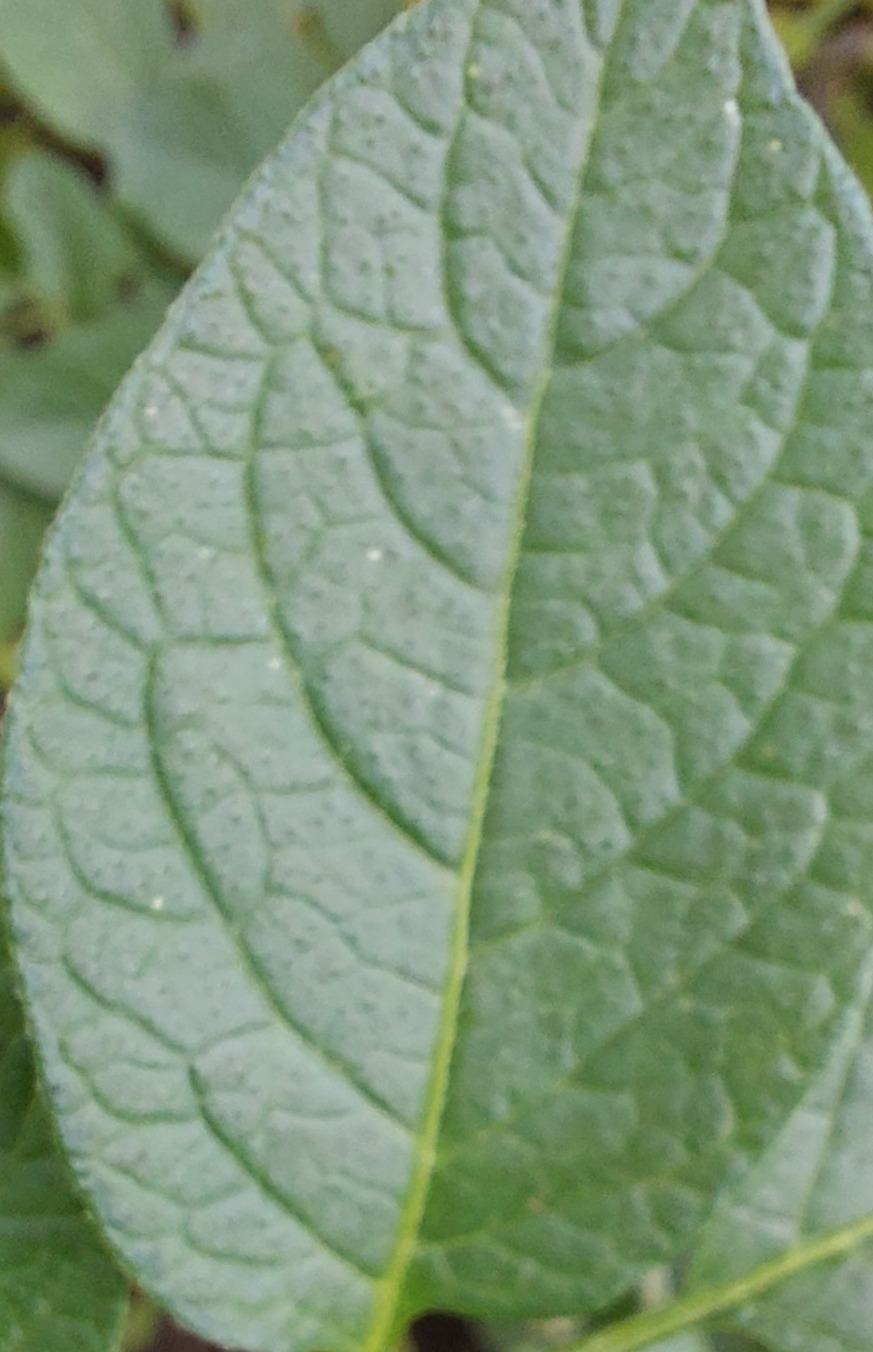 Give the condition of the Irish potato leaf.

healthy
